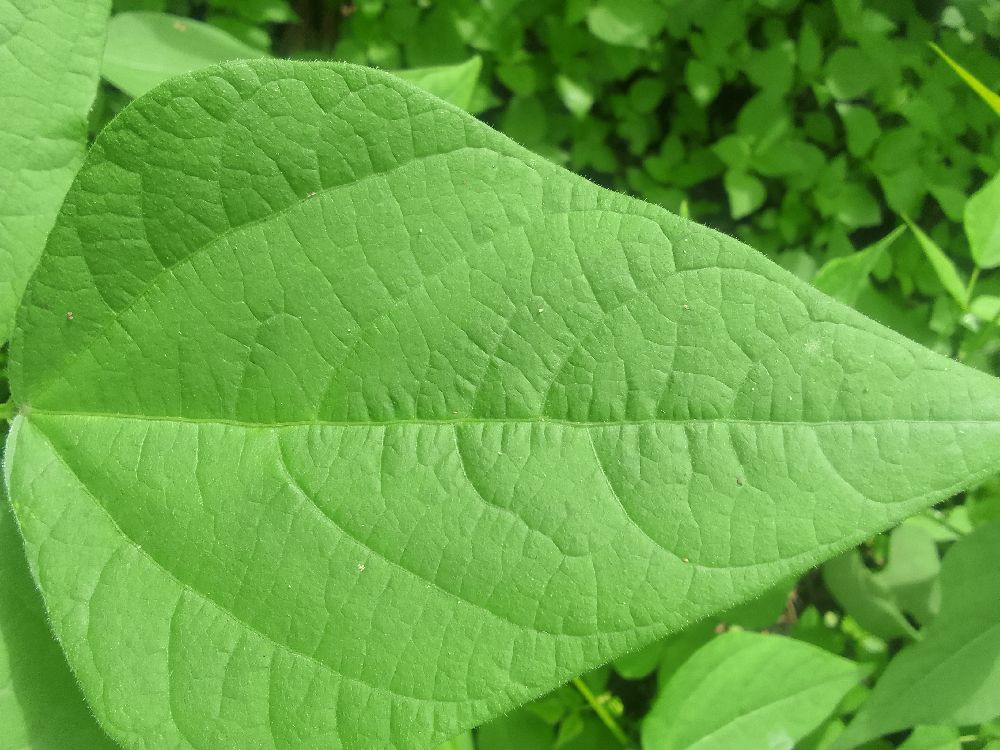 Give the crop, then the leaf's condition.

common bean, healthy
